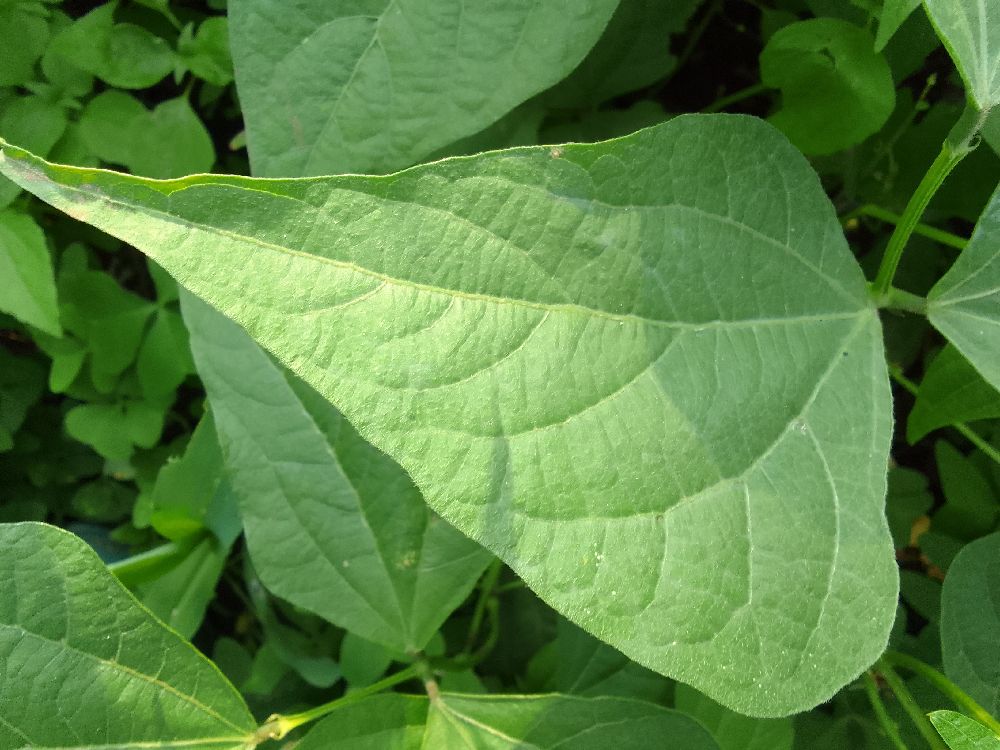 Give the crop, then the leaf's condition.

common bean, healthy
